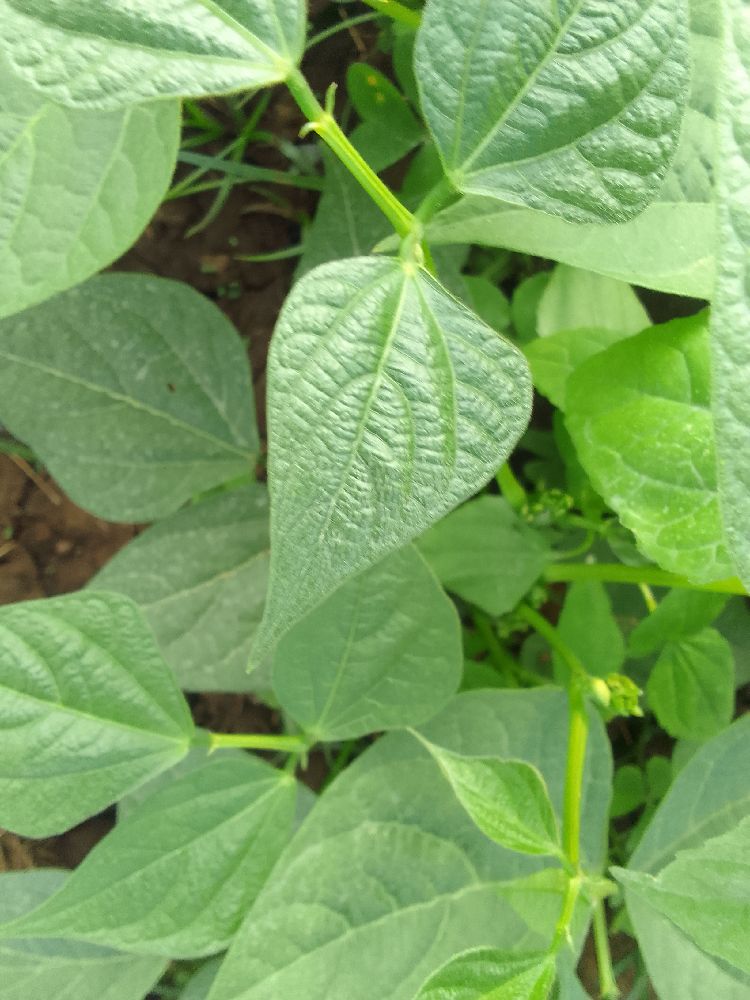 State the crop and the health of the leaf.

common bean, healthy
